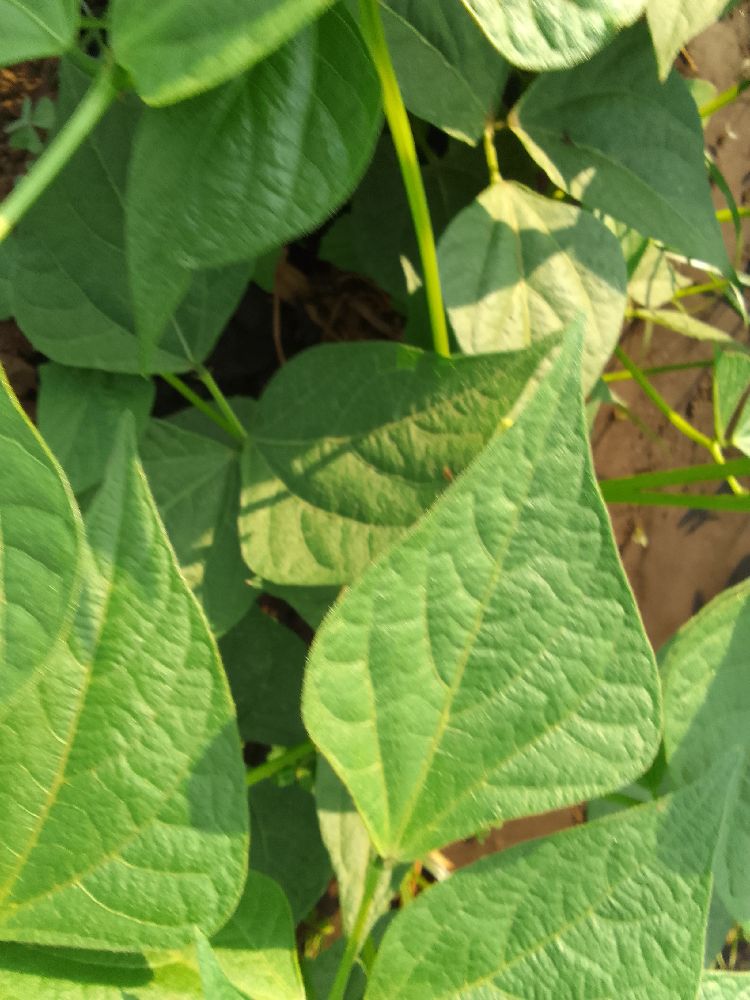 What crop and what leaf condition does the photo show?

common bean, healthy
